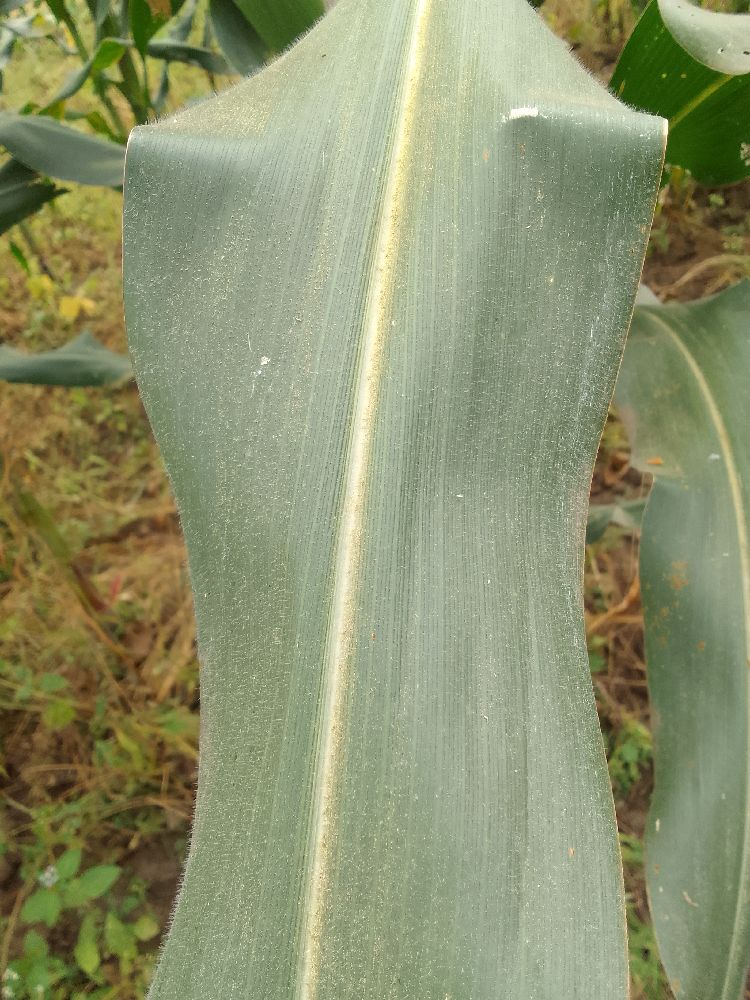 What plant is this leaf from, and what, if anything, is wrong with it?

maize, healthy
